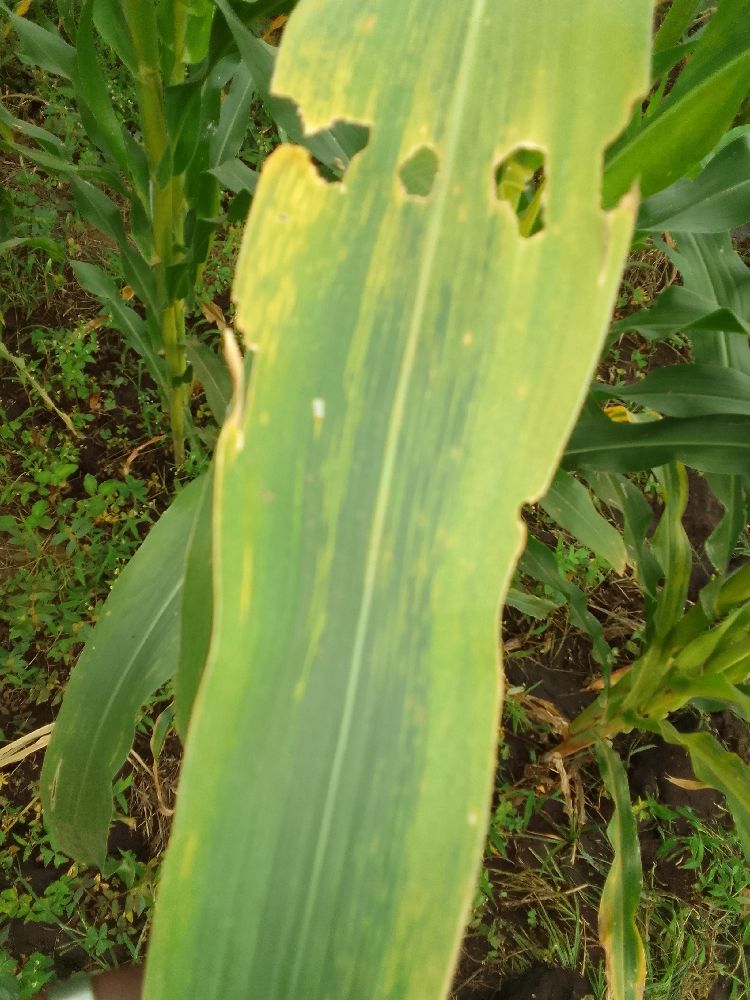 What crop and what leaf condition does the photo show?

maize, maize lethal necrosis
